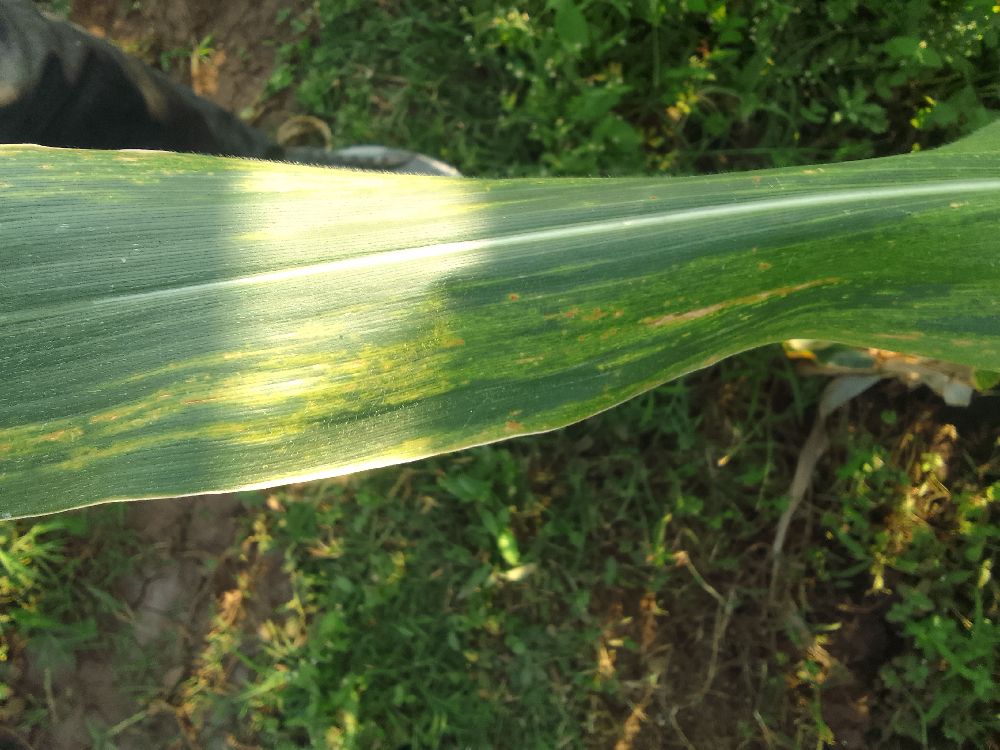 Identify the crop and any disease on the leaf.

maize, maize lethal necrosis
